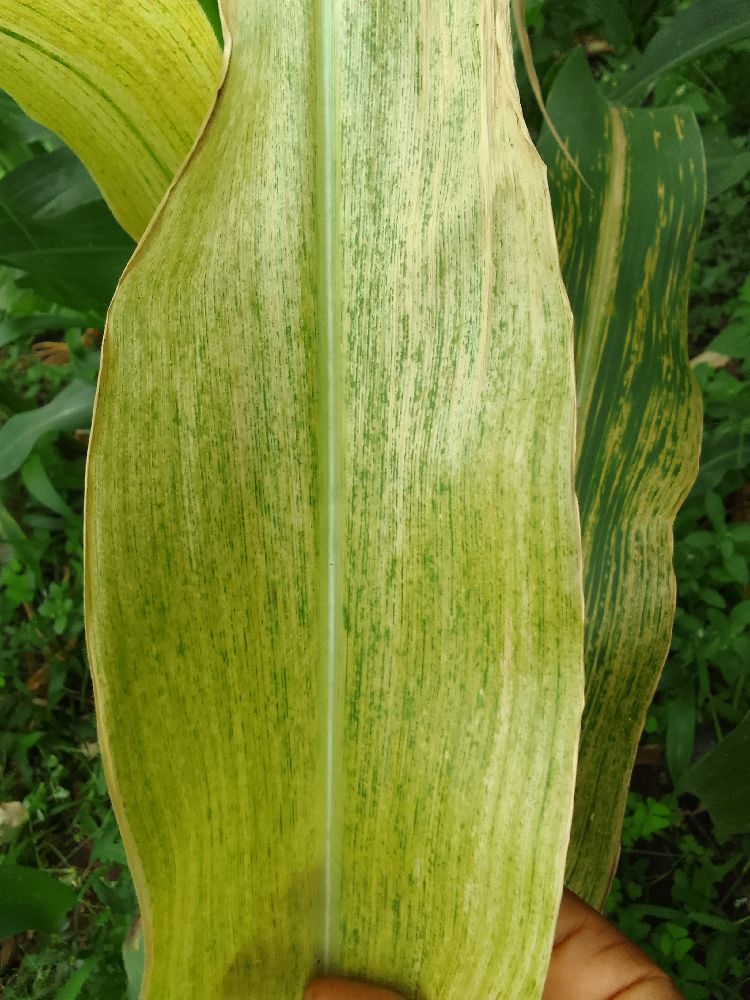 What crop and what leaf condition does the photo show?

maize, maize lethal necrosis
